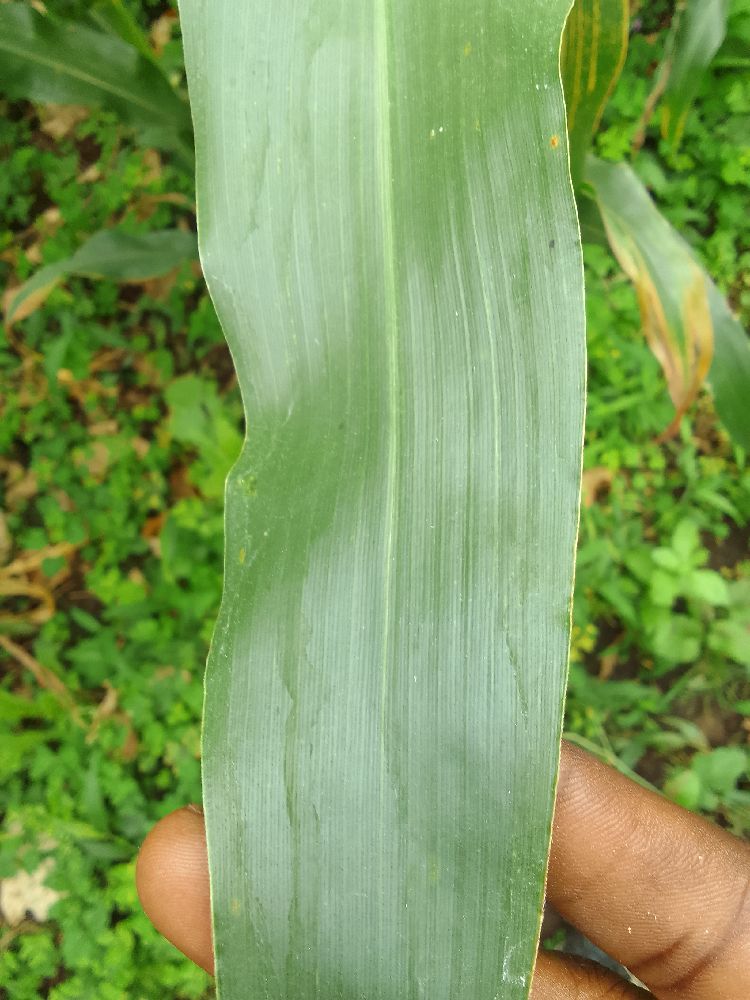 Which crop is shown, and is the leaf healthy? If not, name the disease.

maize, healthy
